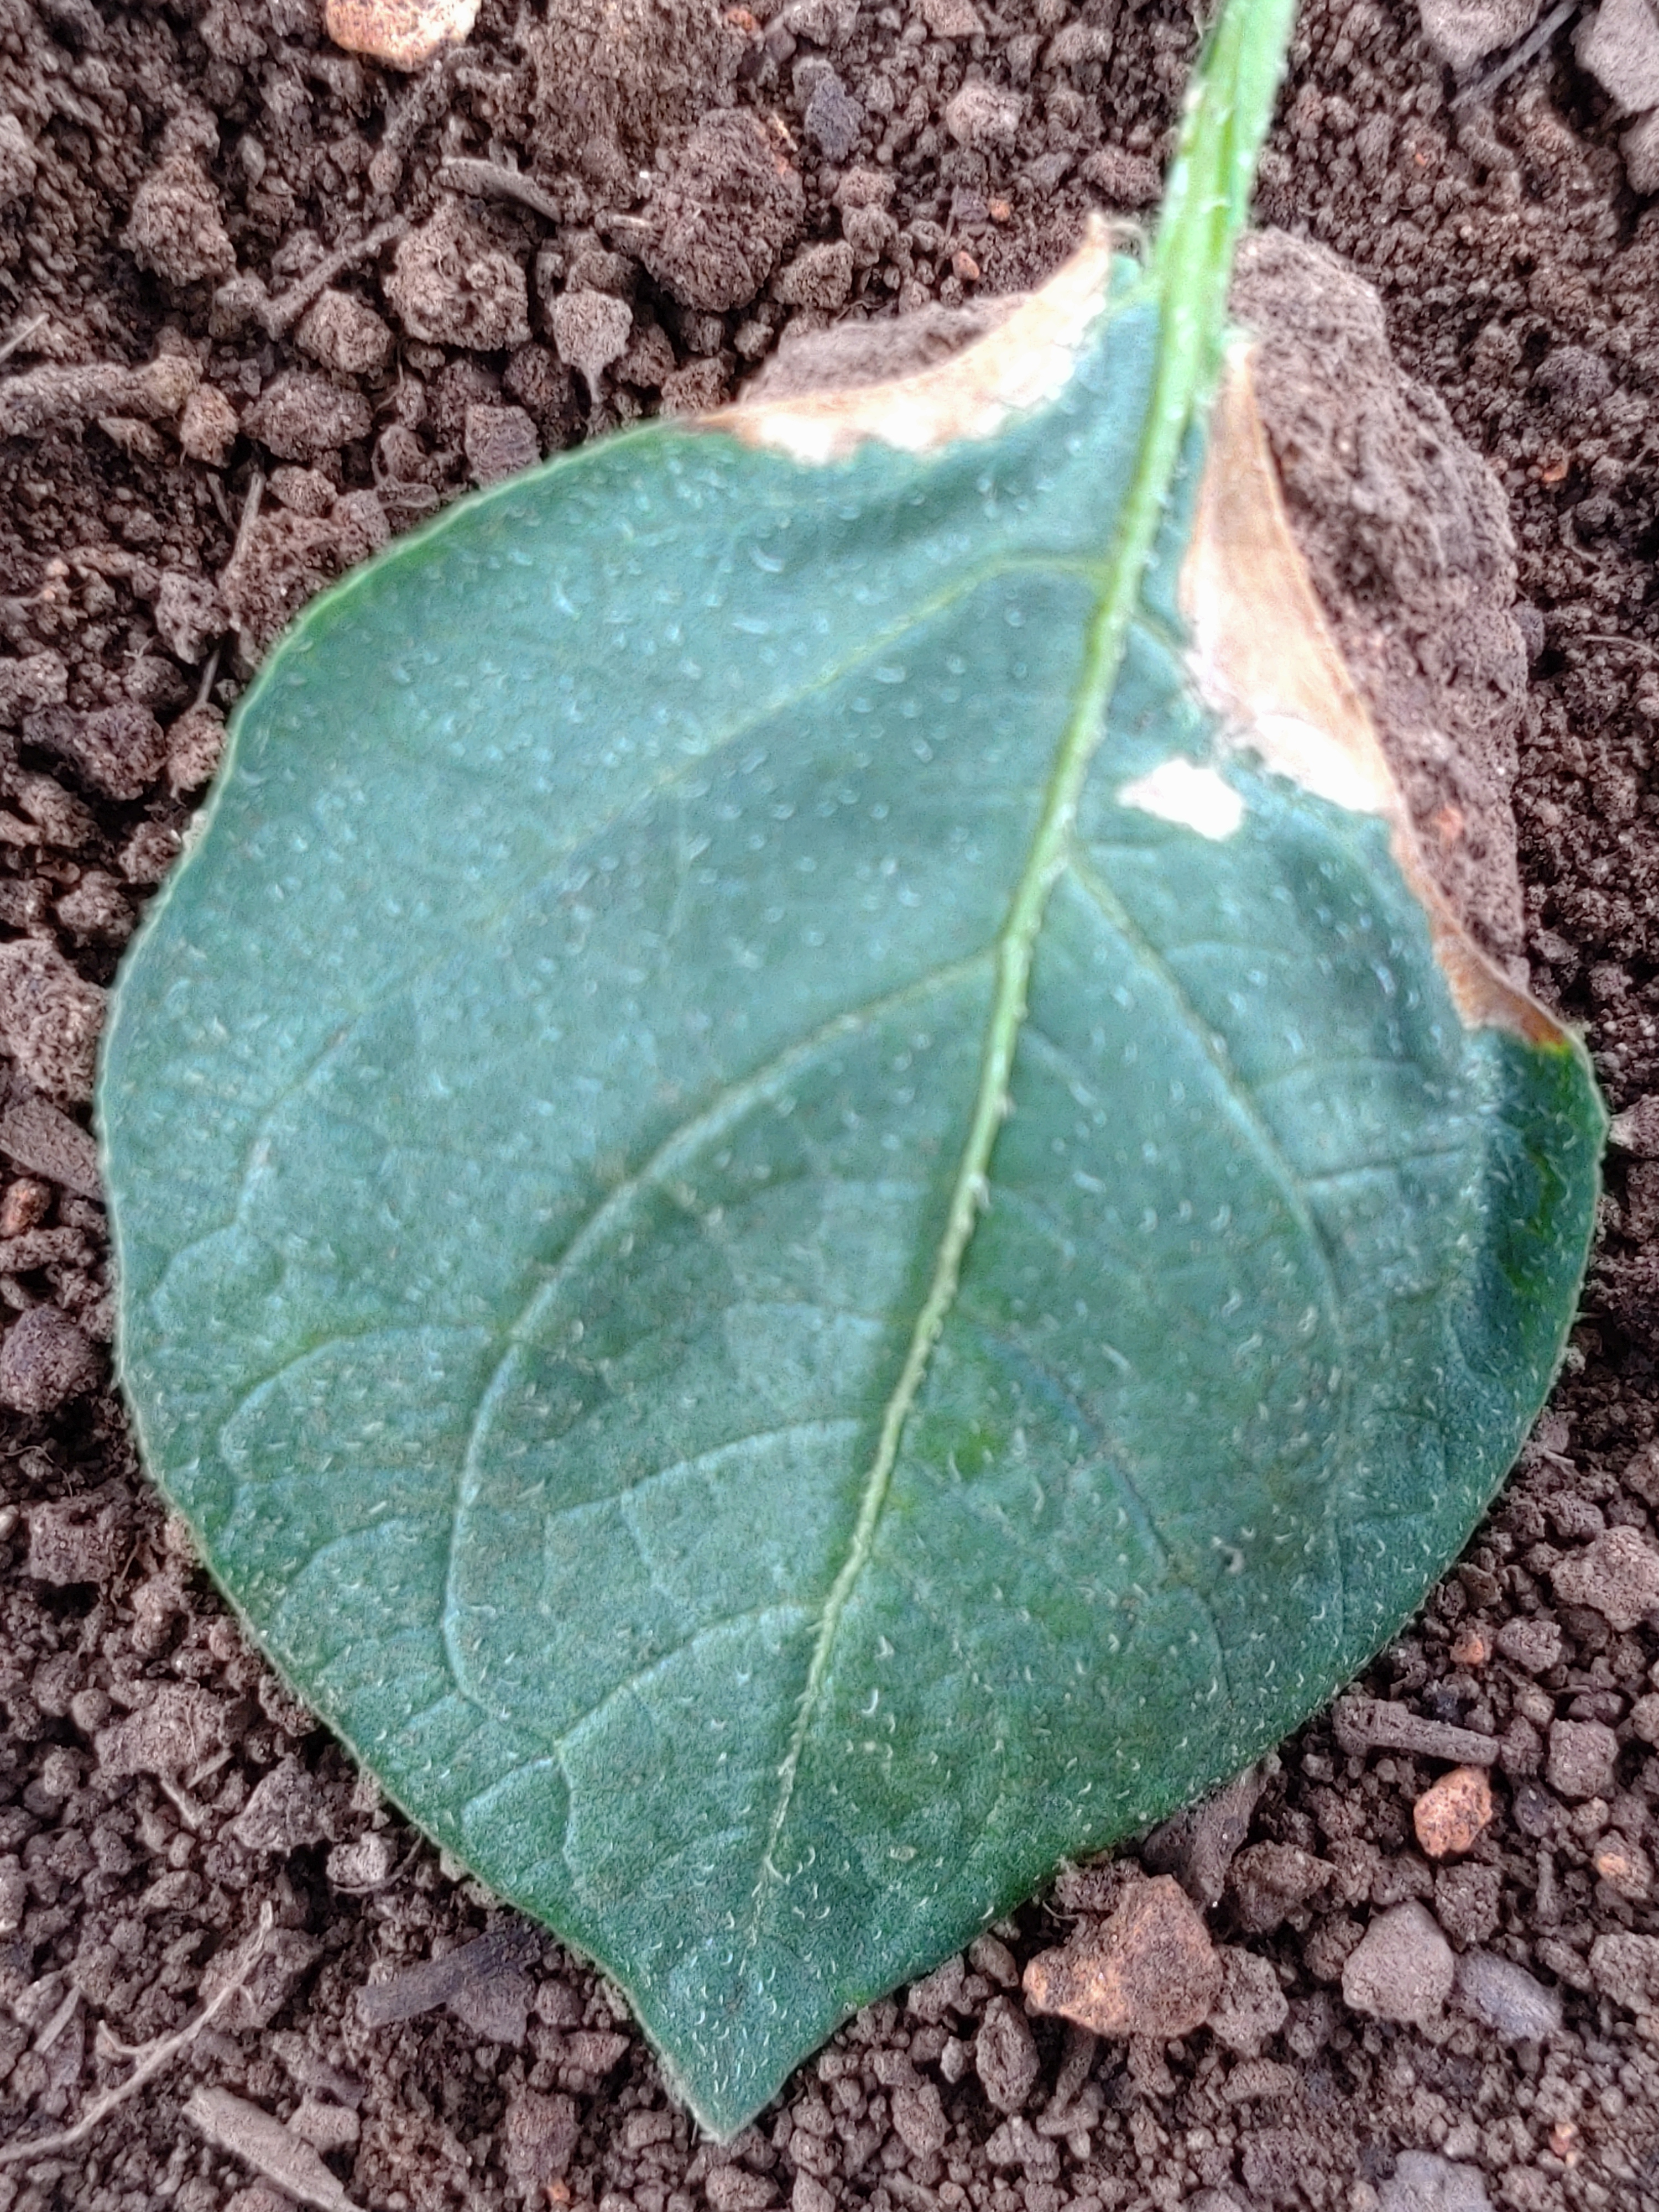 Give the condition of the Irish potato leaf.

early blight
